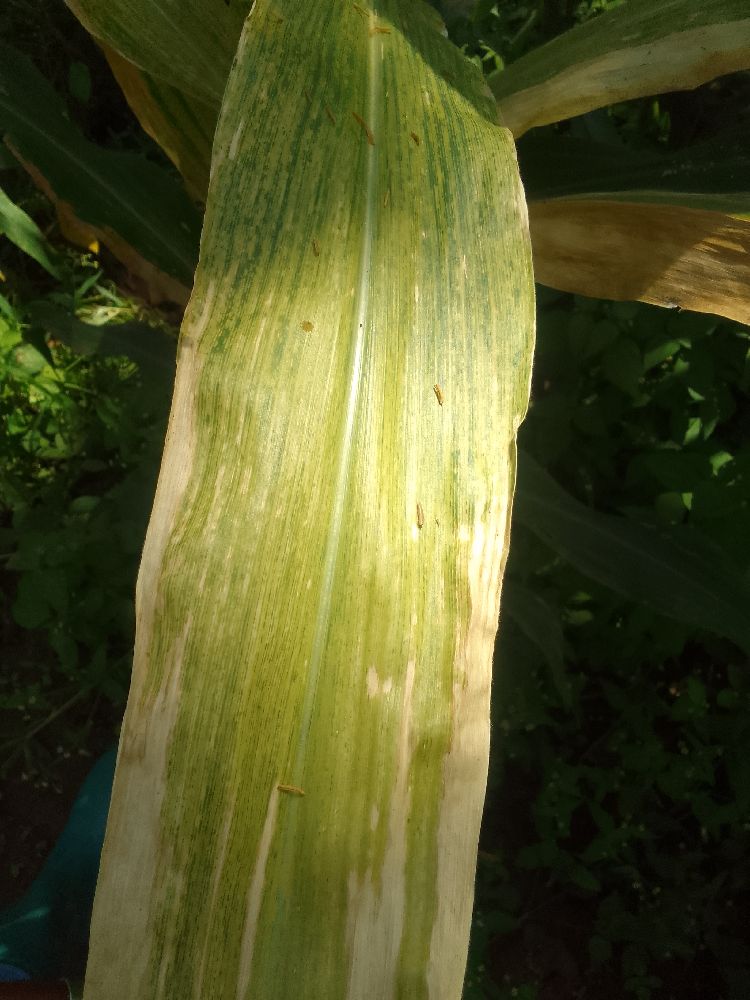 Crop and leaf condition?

maize, maize lethal necrosis
